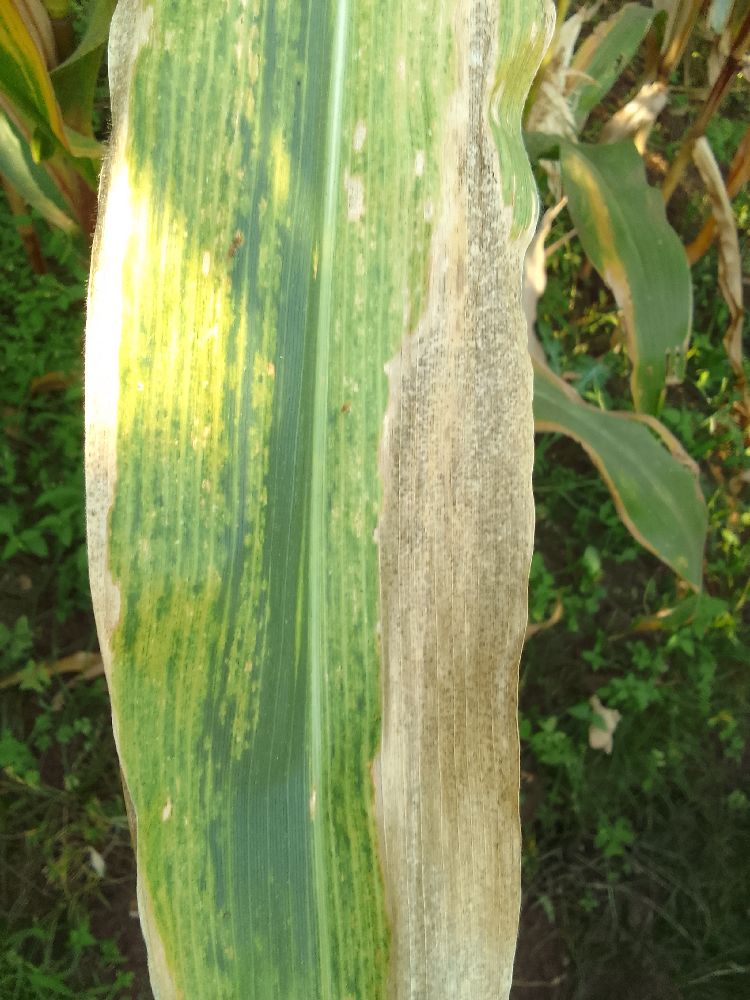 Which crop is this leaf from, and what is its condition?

maize, maize lethal necrosis
